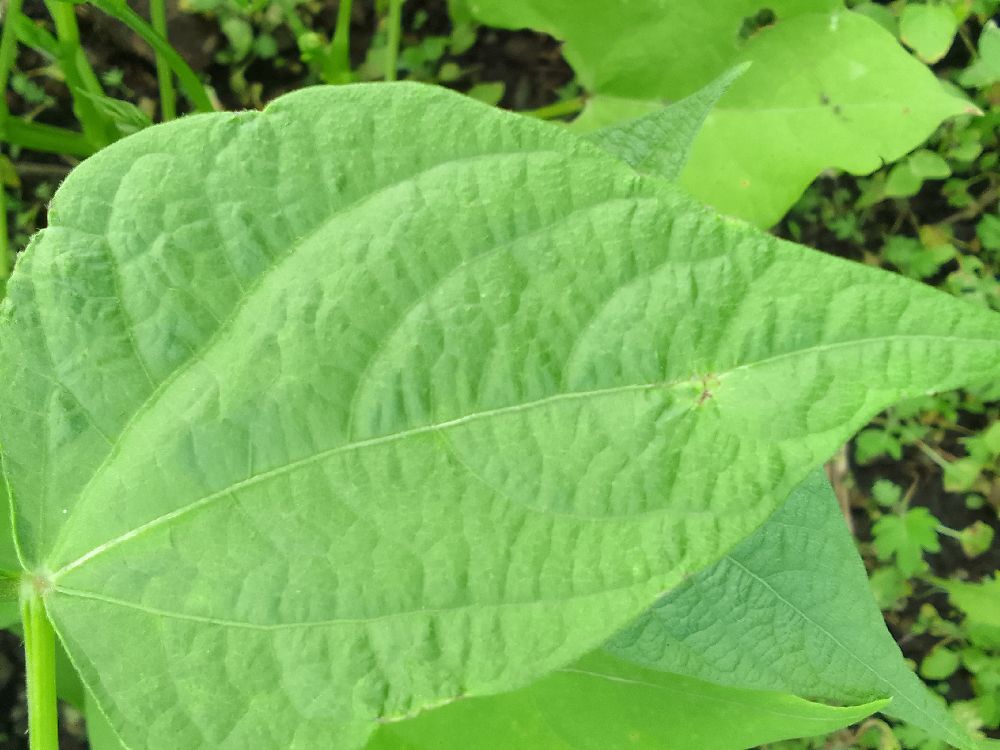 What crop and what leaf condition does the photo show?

common bean, healthy
